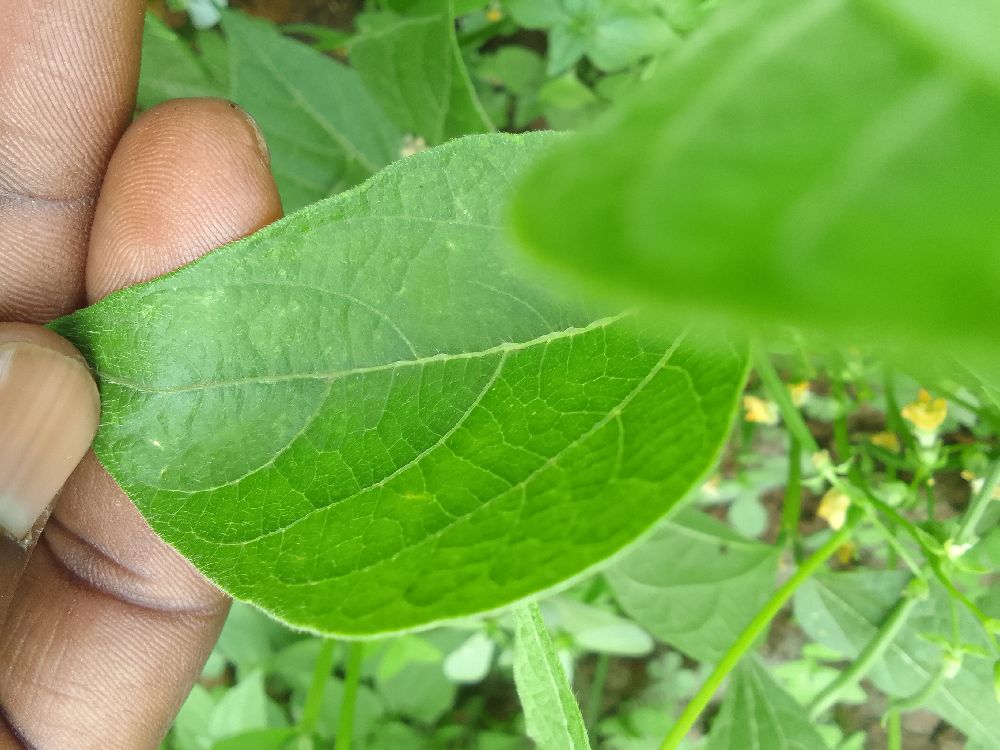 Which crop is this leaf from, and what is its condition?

common bean, healthy
